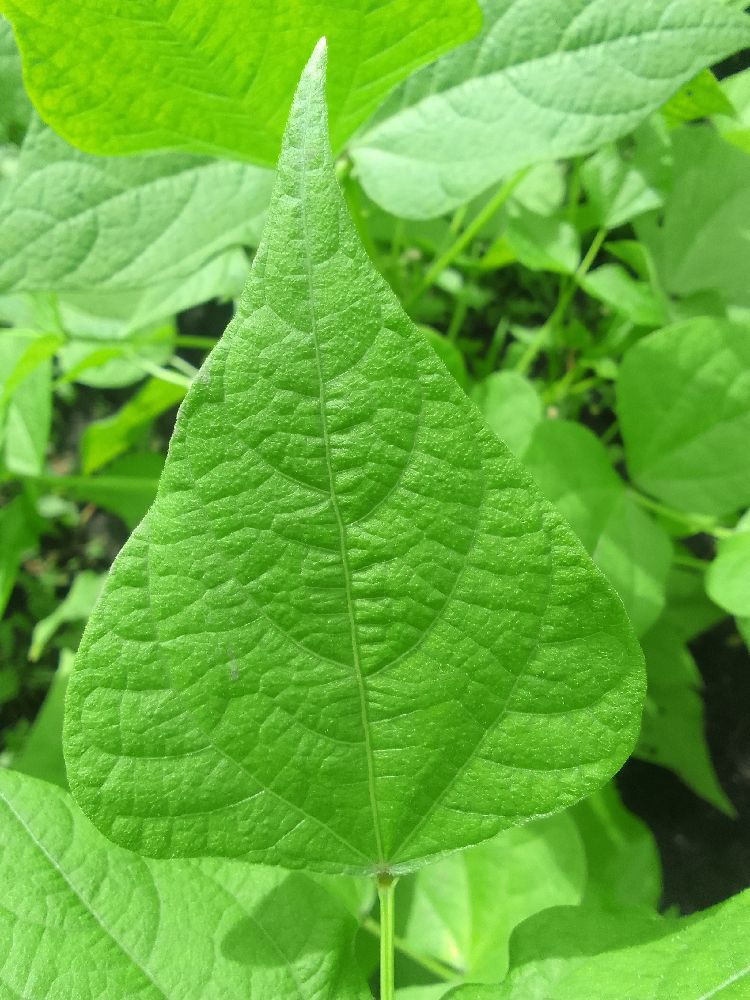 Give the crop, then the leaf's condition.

common bean, healthy
